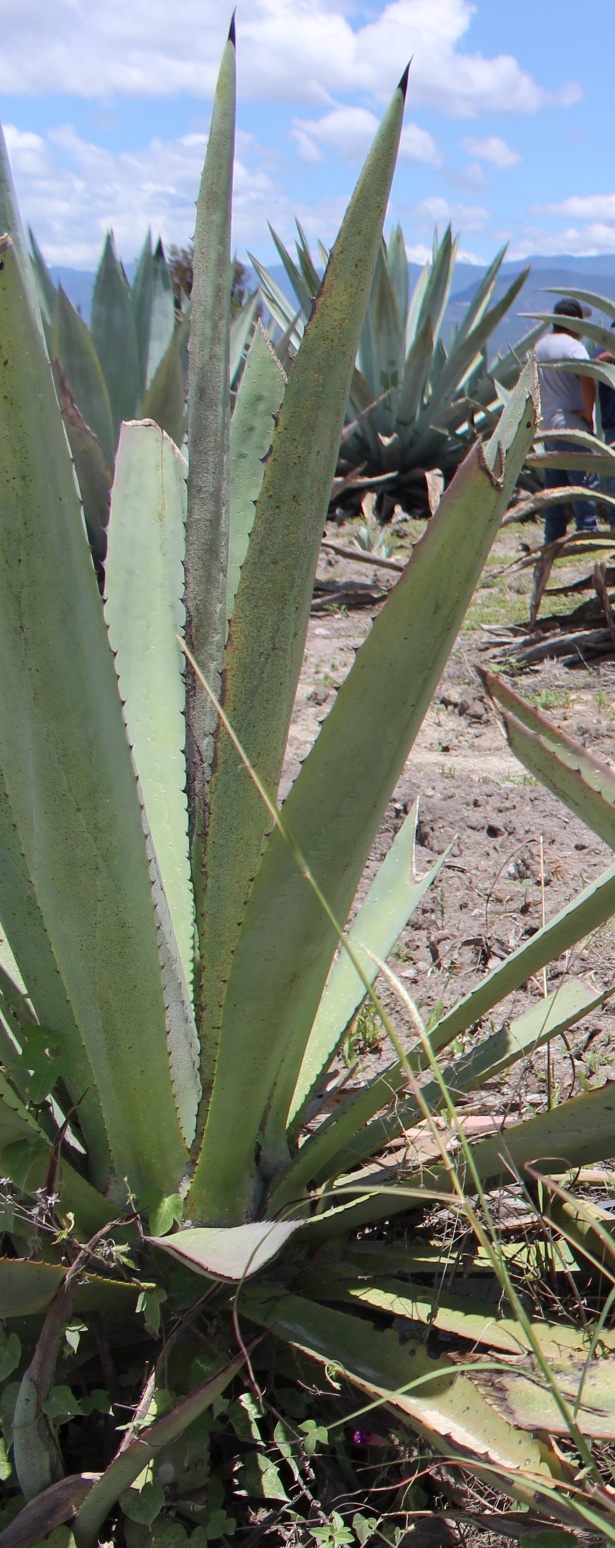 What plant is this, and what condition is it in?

agave, spotted
